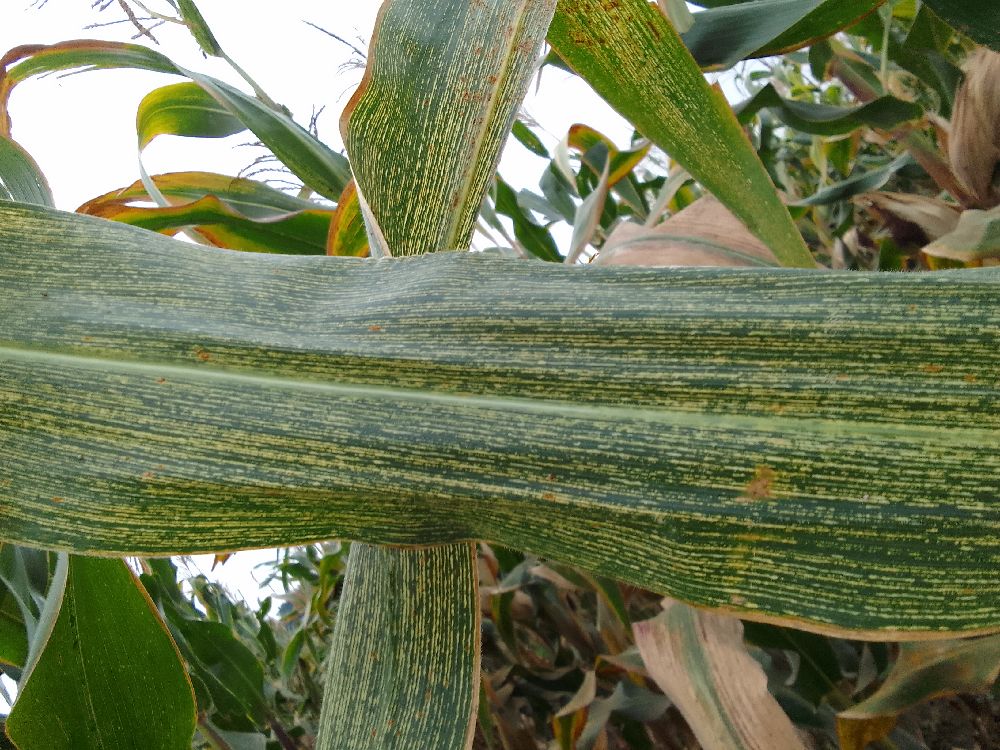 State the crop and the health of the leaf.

maize, maize streak virus
